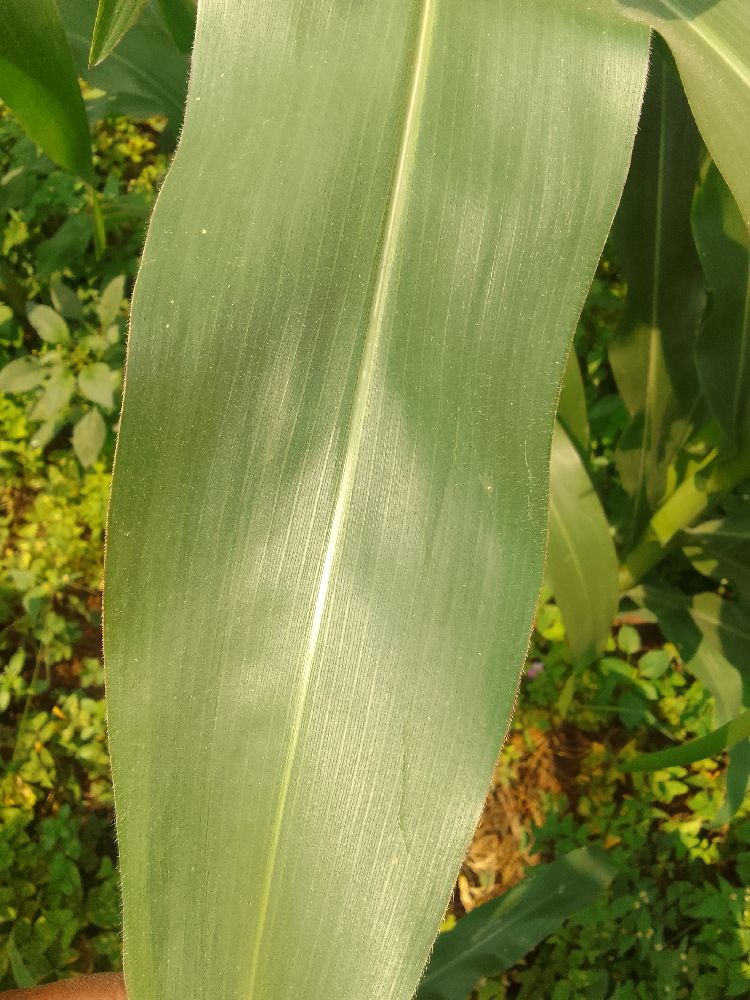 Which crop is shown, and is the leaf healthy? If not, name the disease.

maize, healthy
